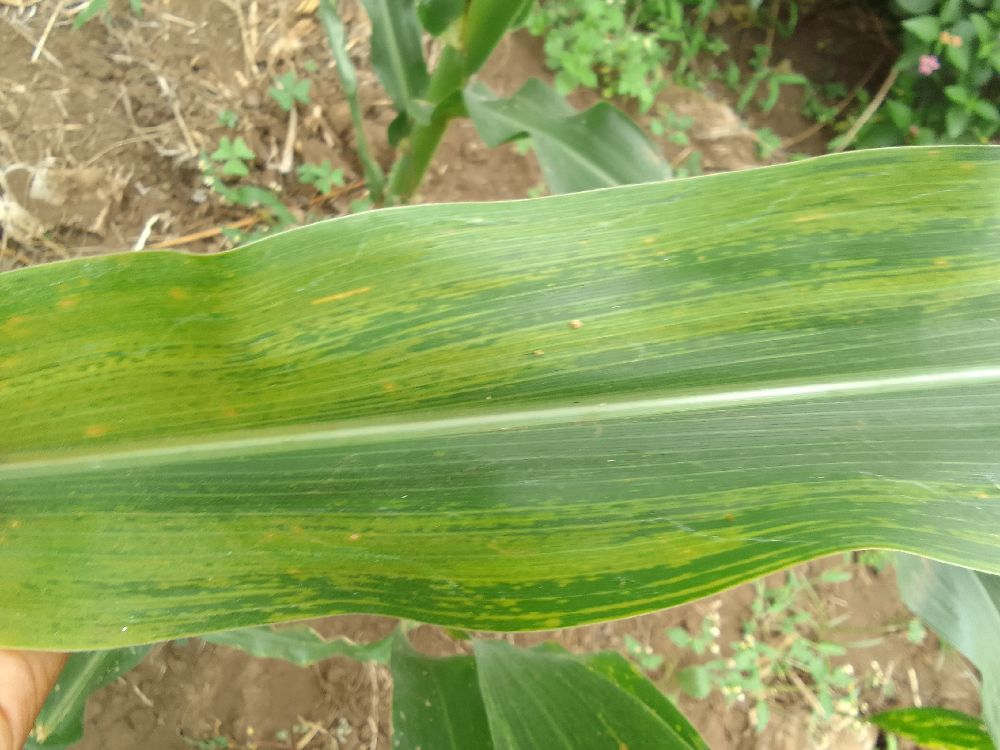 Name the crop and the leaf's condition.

maize, maize lethal necrosis
